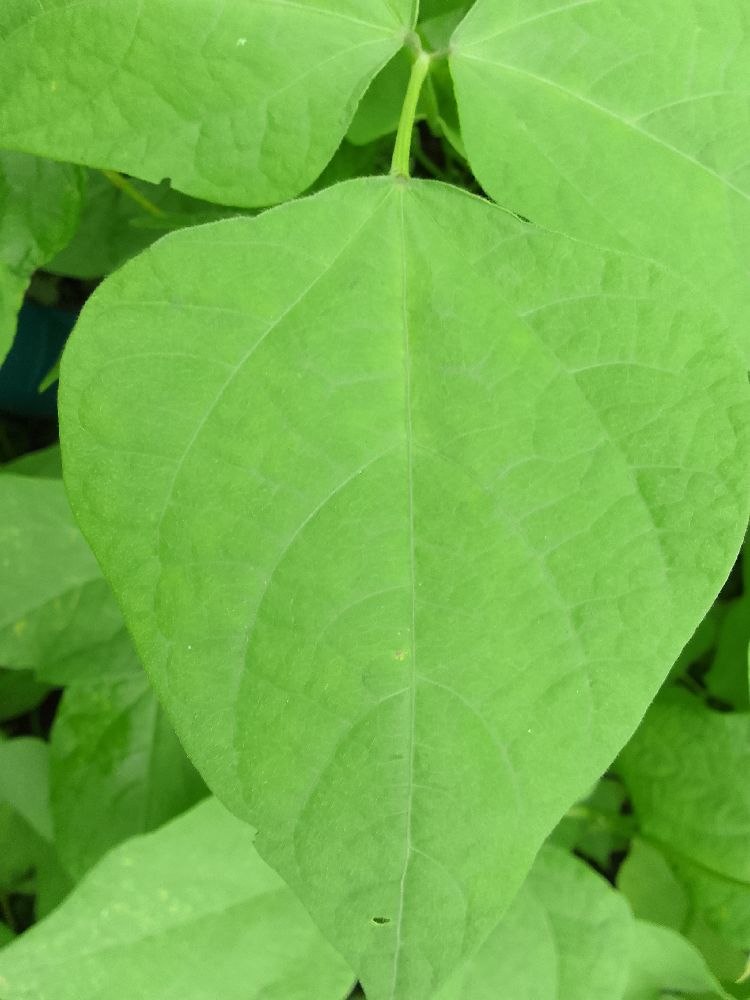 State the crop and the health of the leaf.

common bean, healthy
